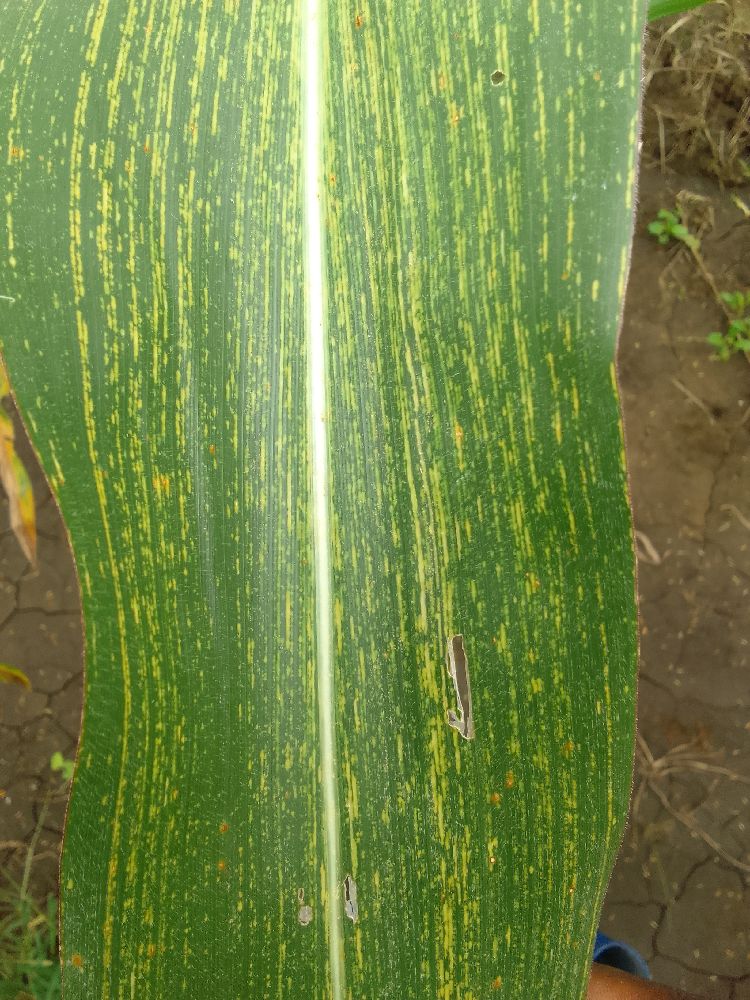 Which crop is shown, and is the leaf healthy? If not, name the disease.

maize, maize streak virus
